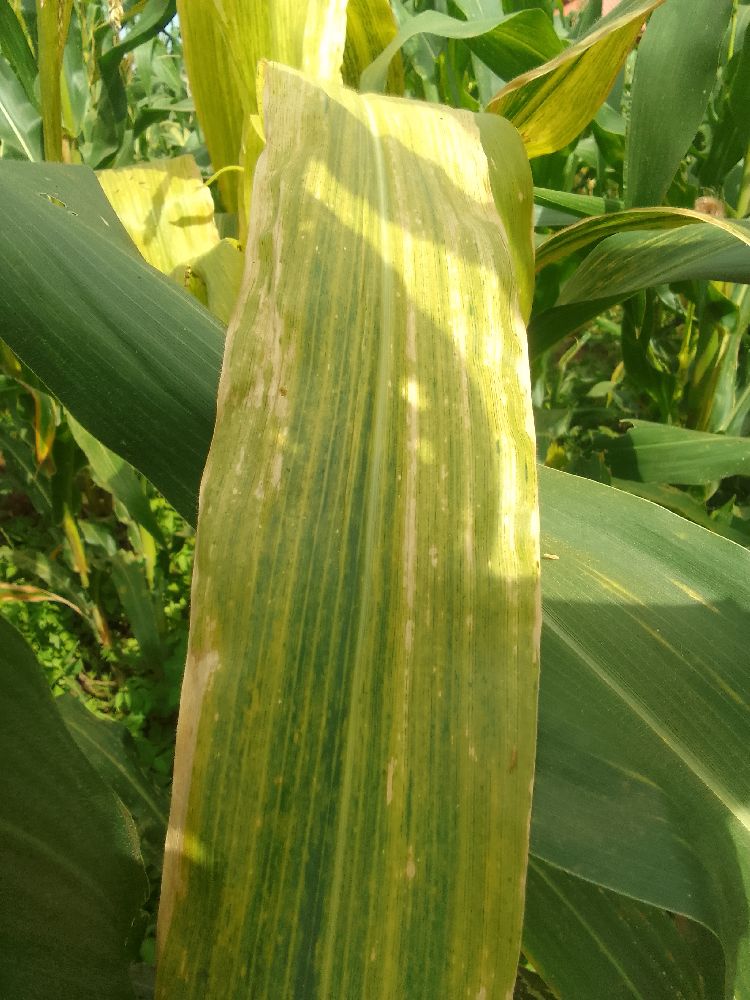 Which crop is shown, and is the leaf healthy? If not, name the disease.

maize, maize lethal necrosis
